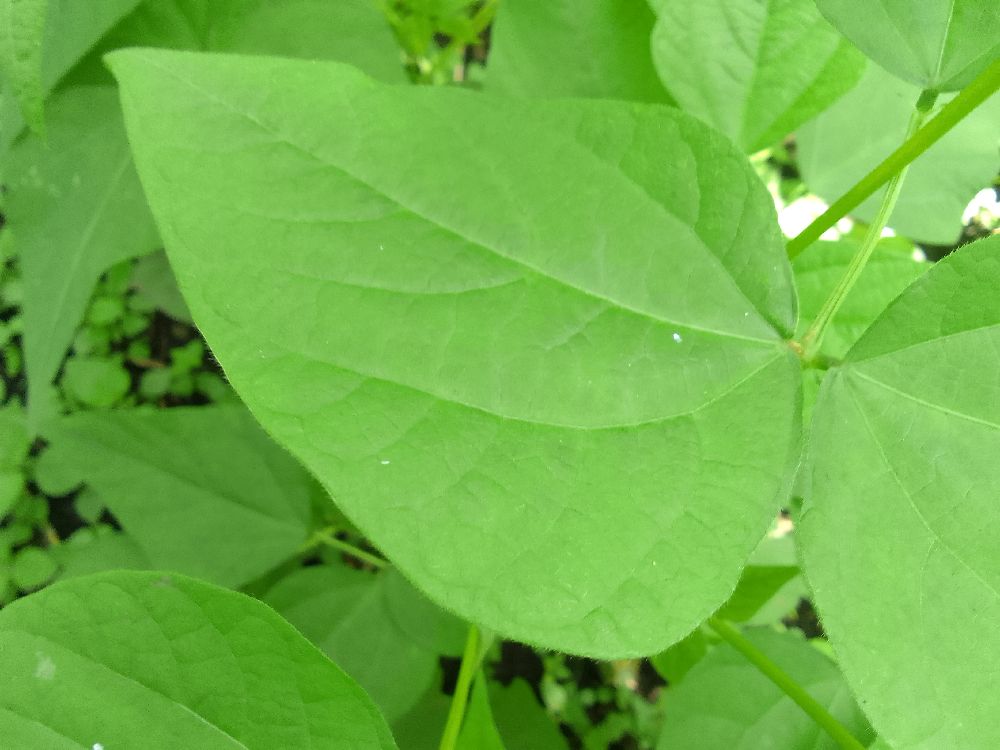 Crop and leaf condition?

common bean, healthy
